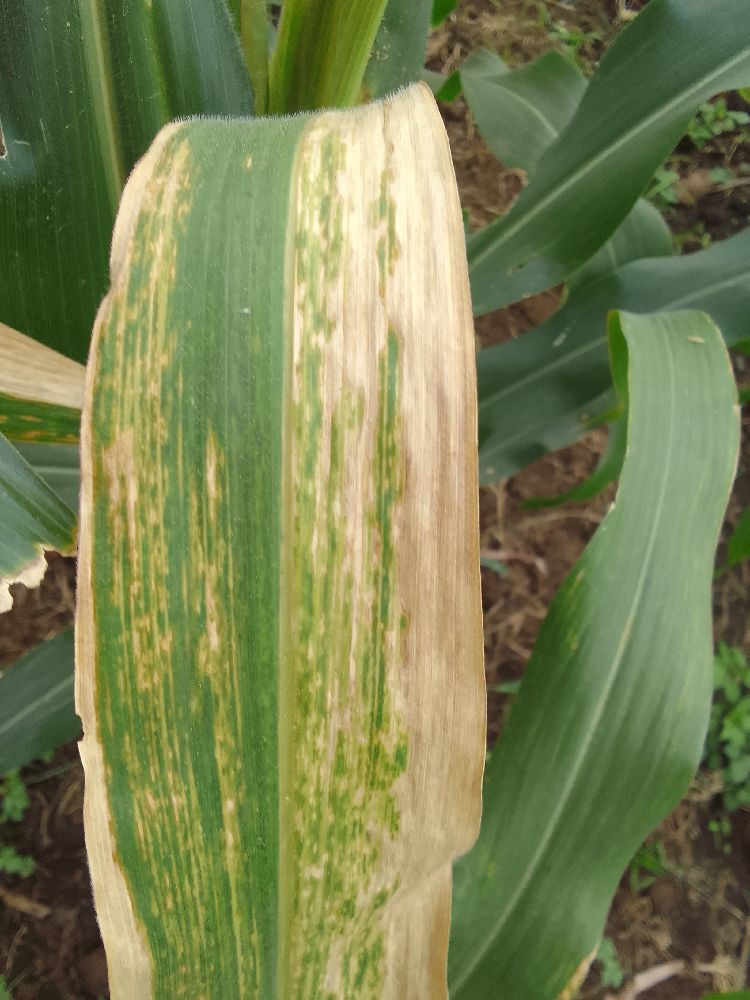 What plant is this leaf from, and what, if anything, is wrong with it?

maize, maize lethal necrosis
